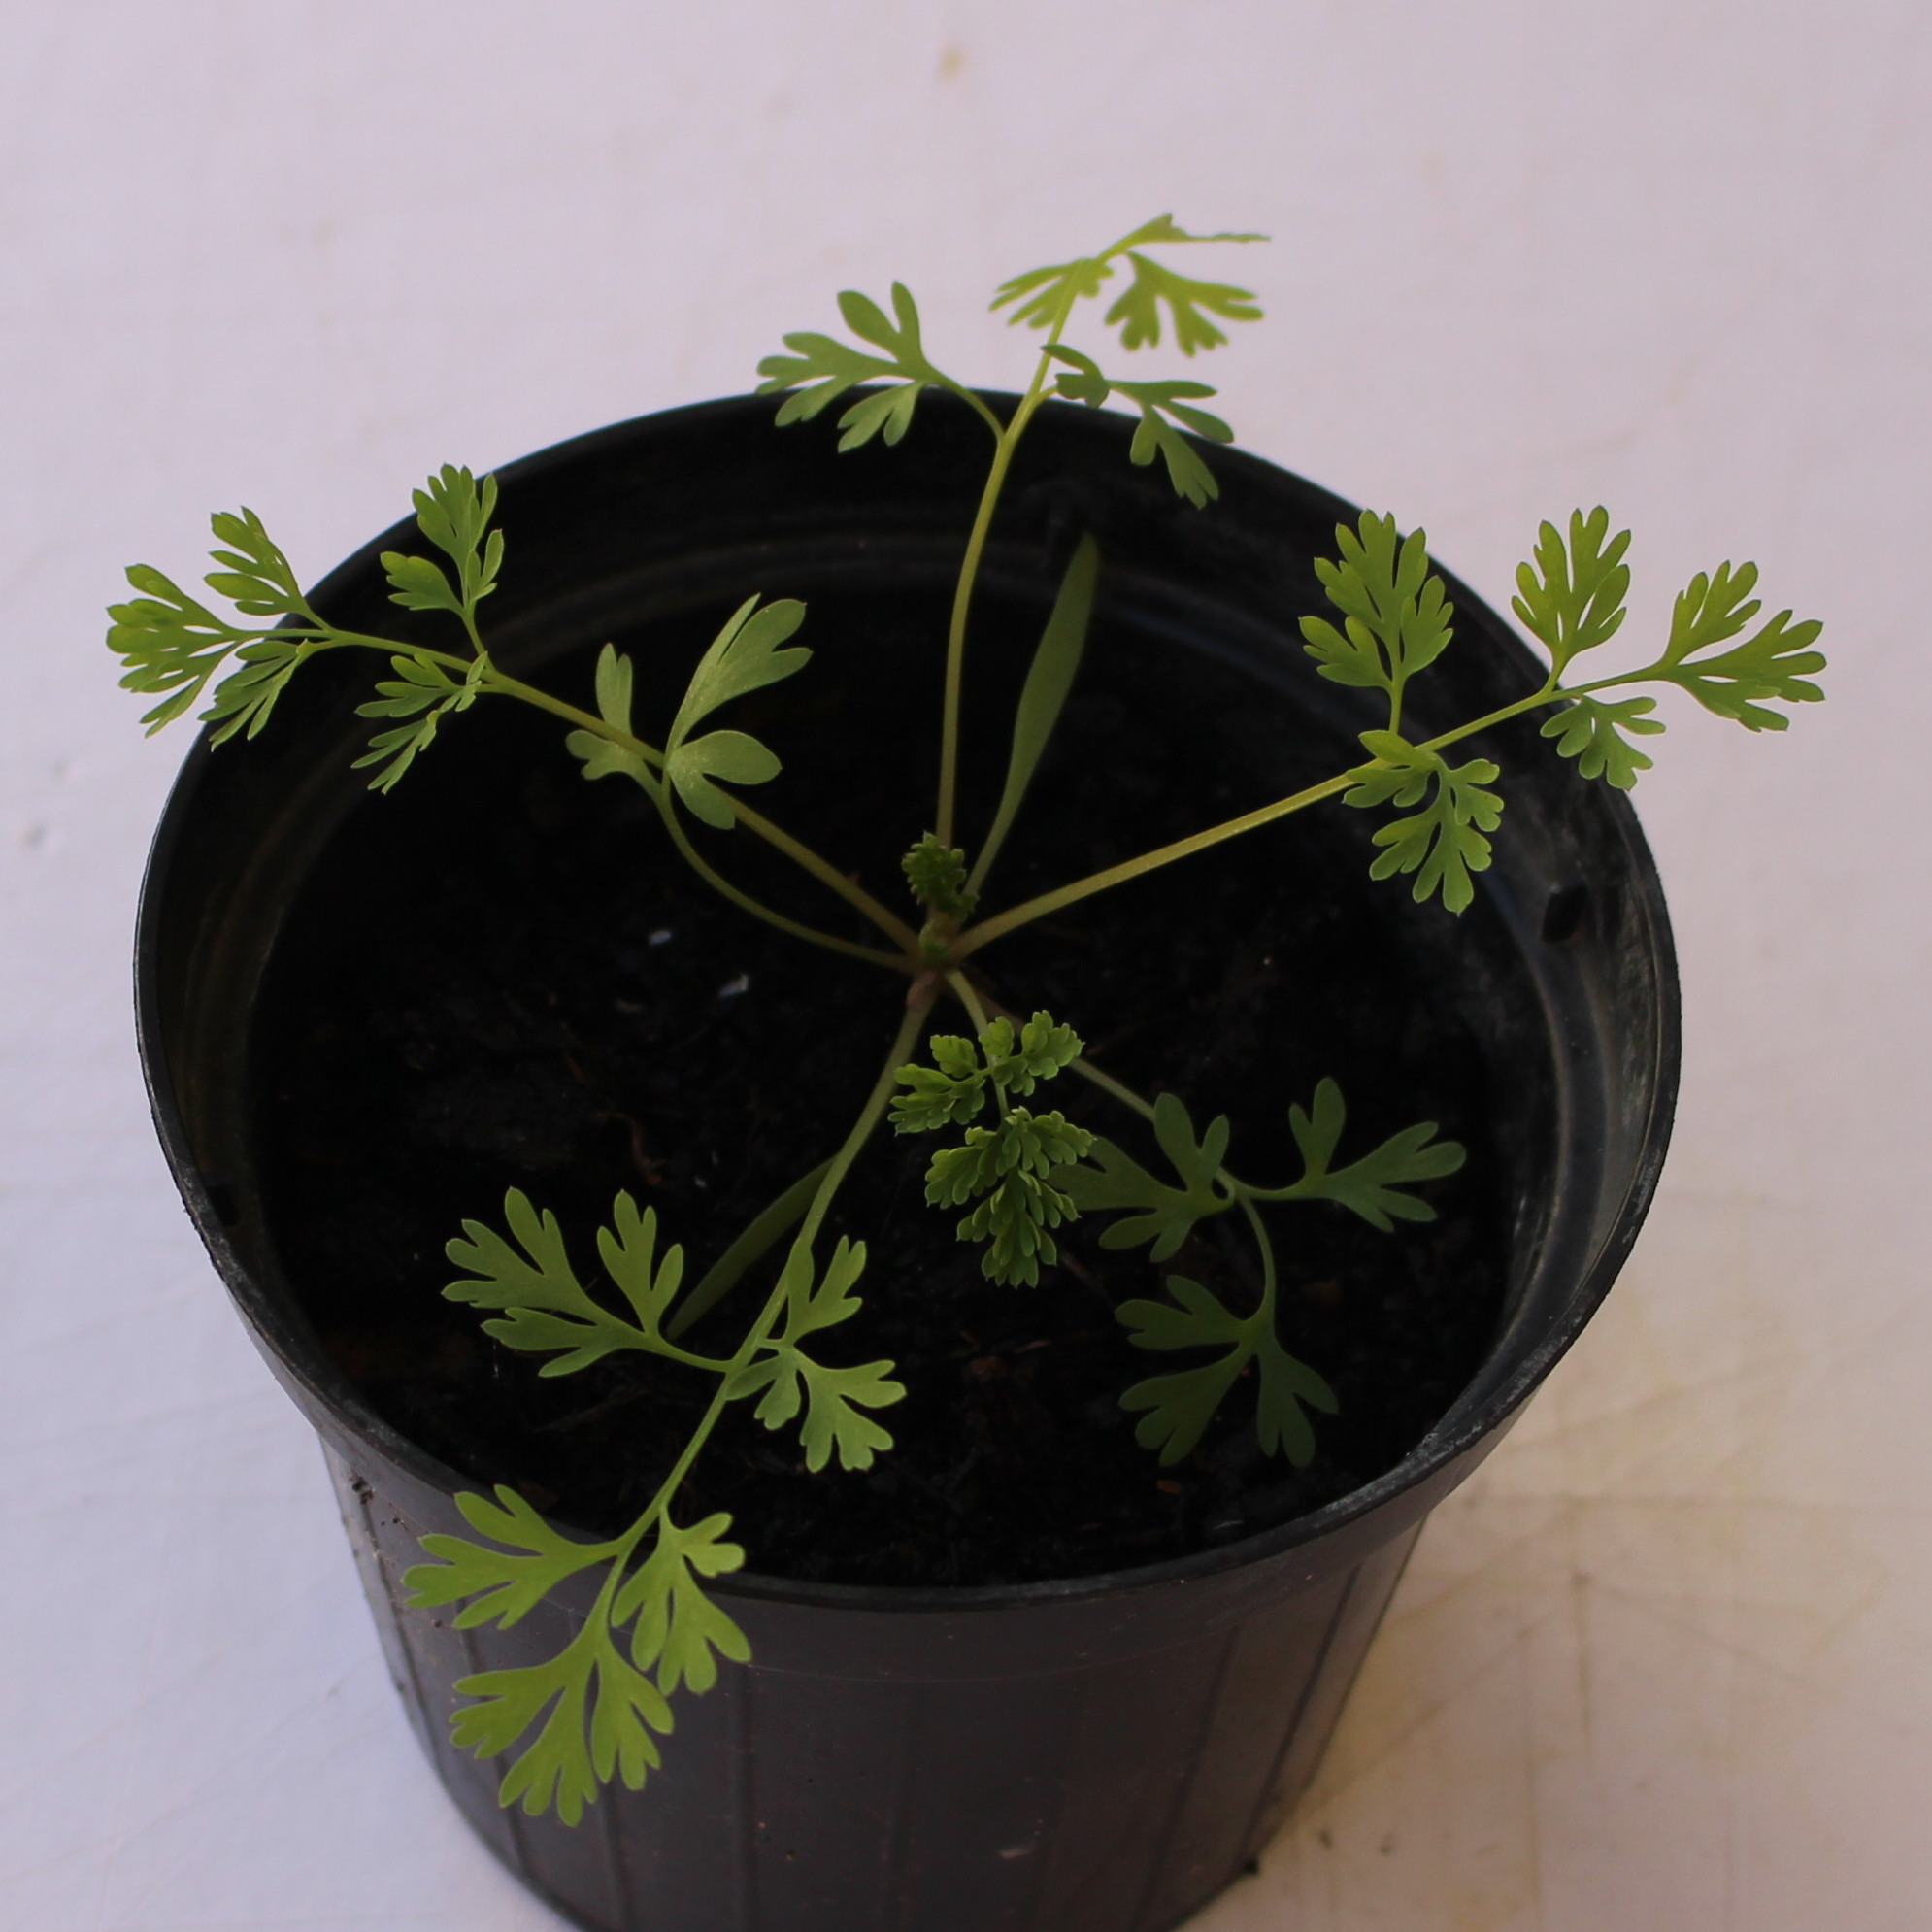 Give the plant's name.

Fumaria officinalis
